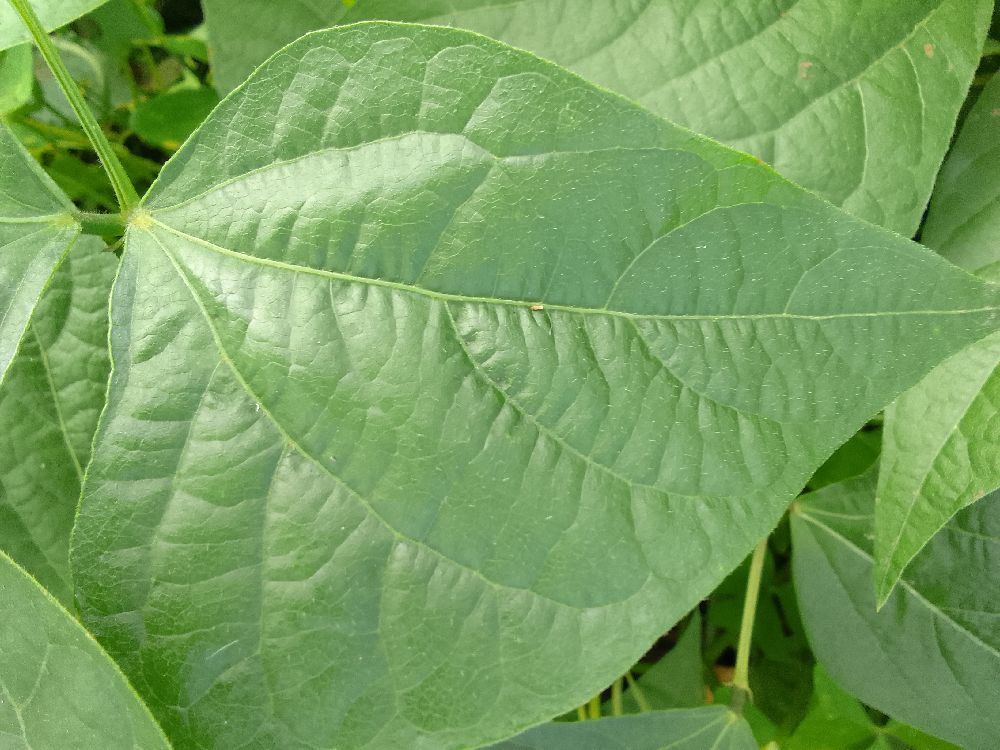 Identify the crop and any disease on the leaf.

common bean, healthy
